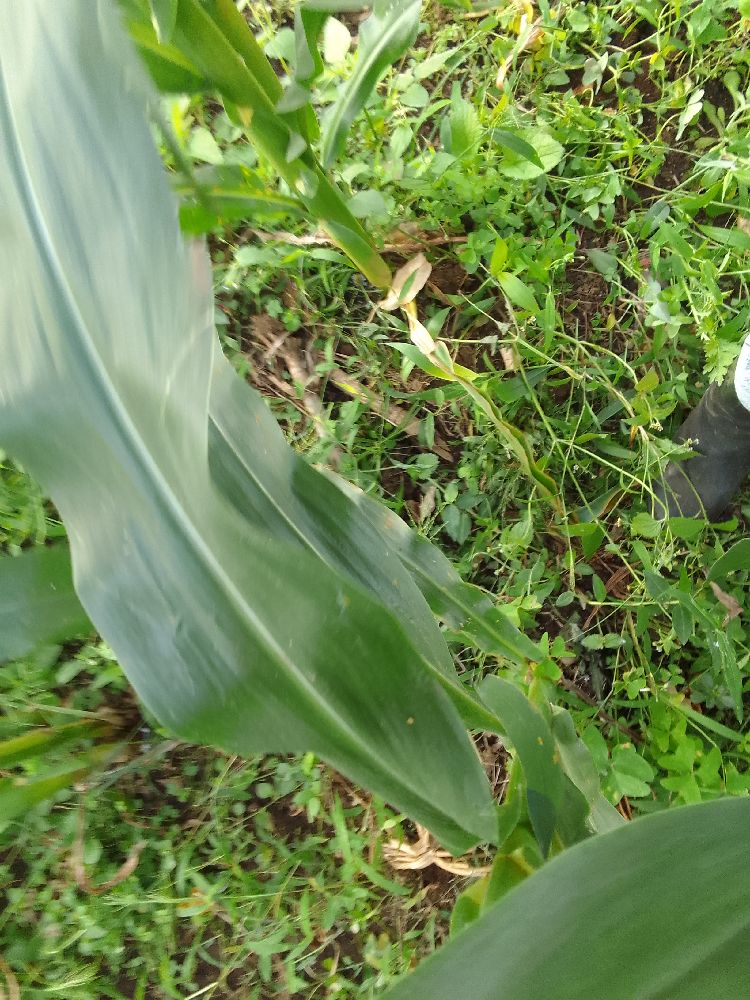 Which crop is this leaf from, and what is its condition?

maize, healthy
